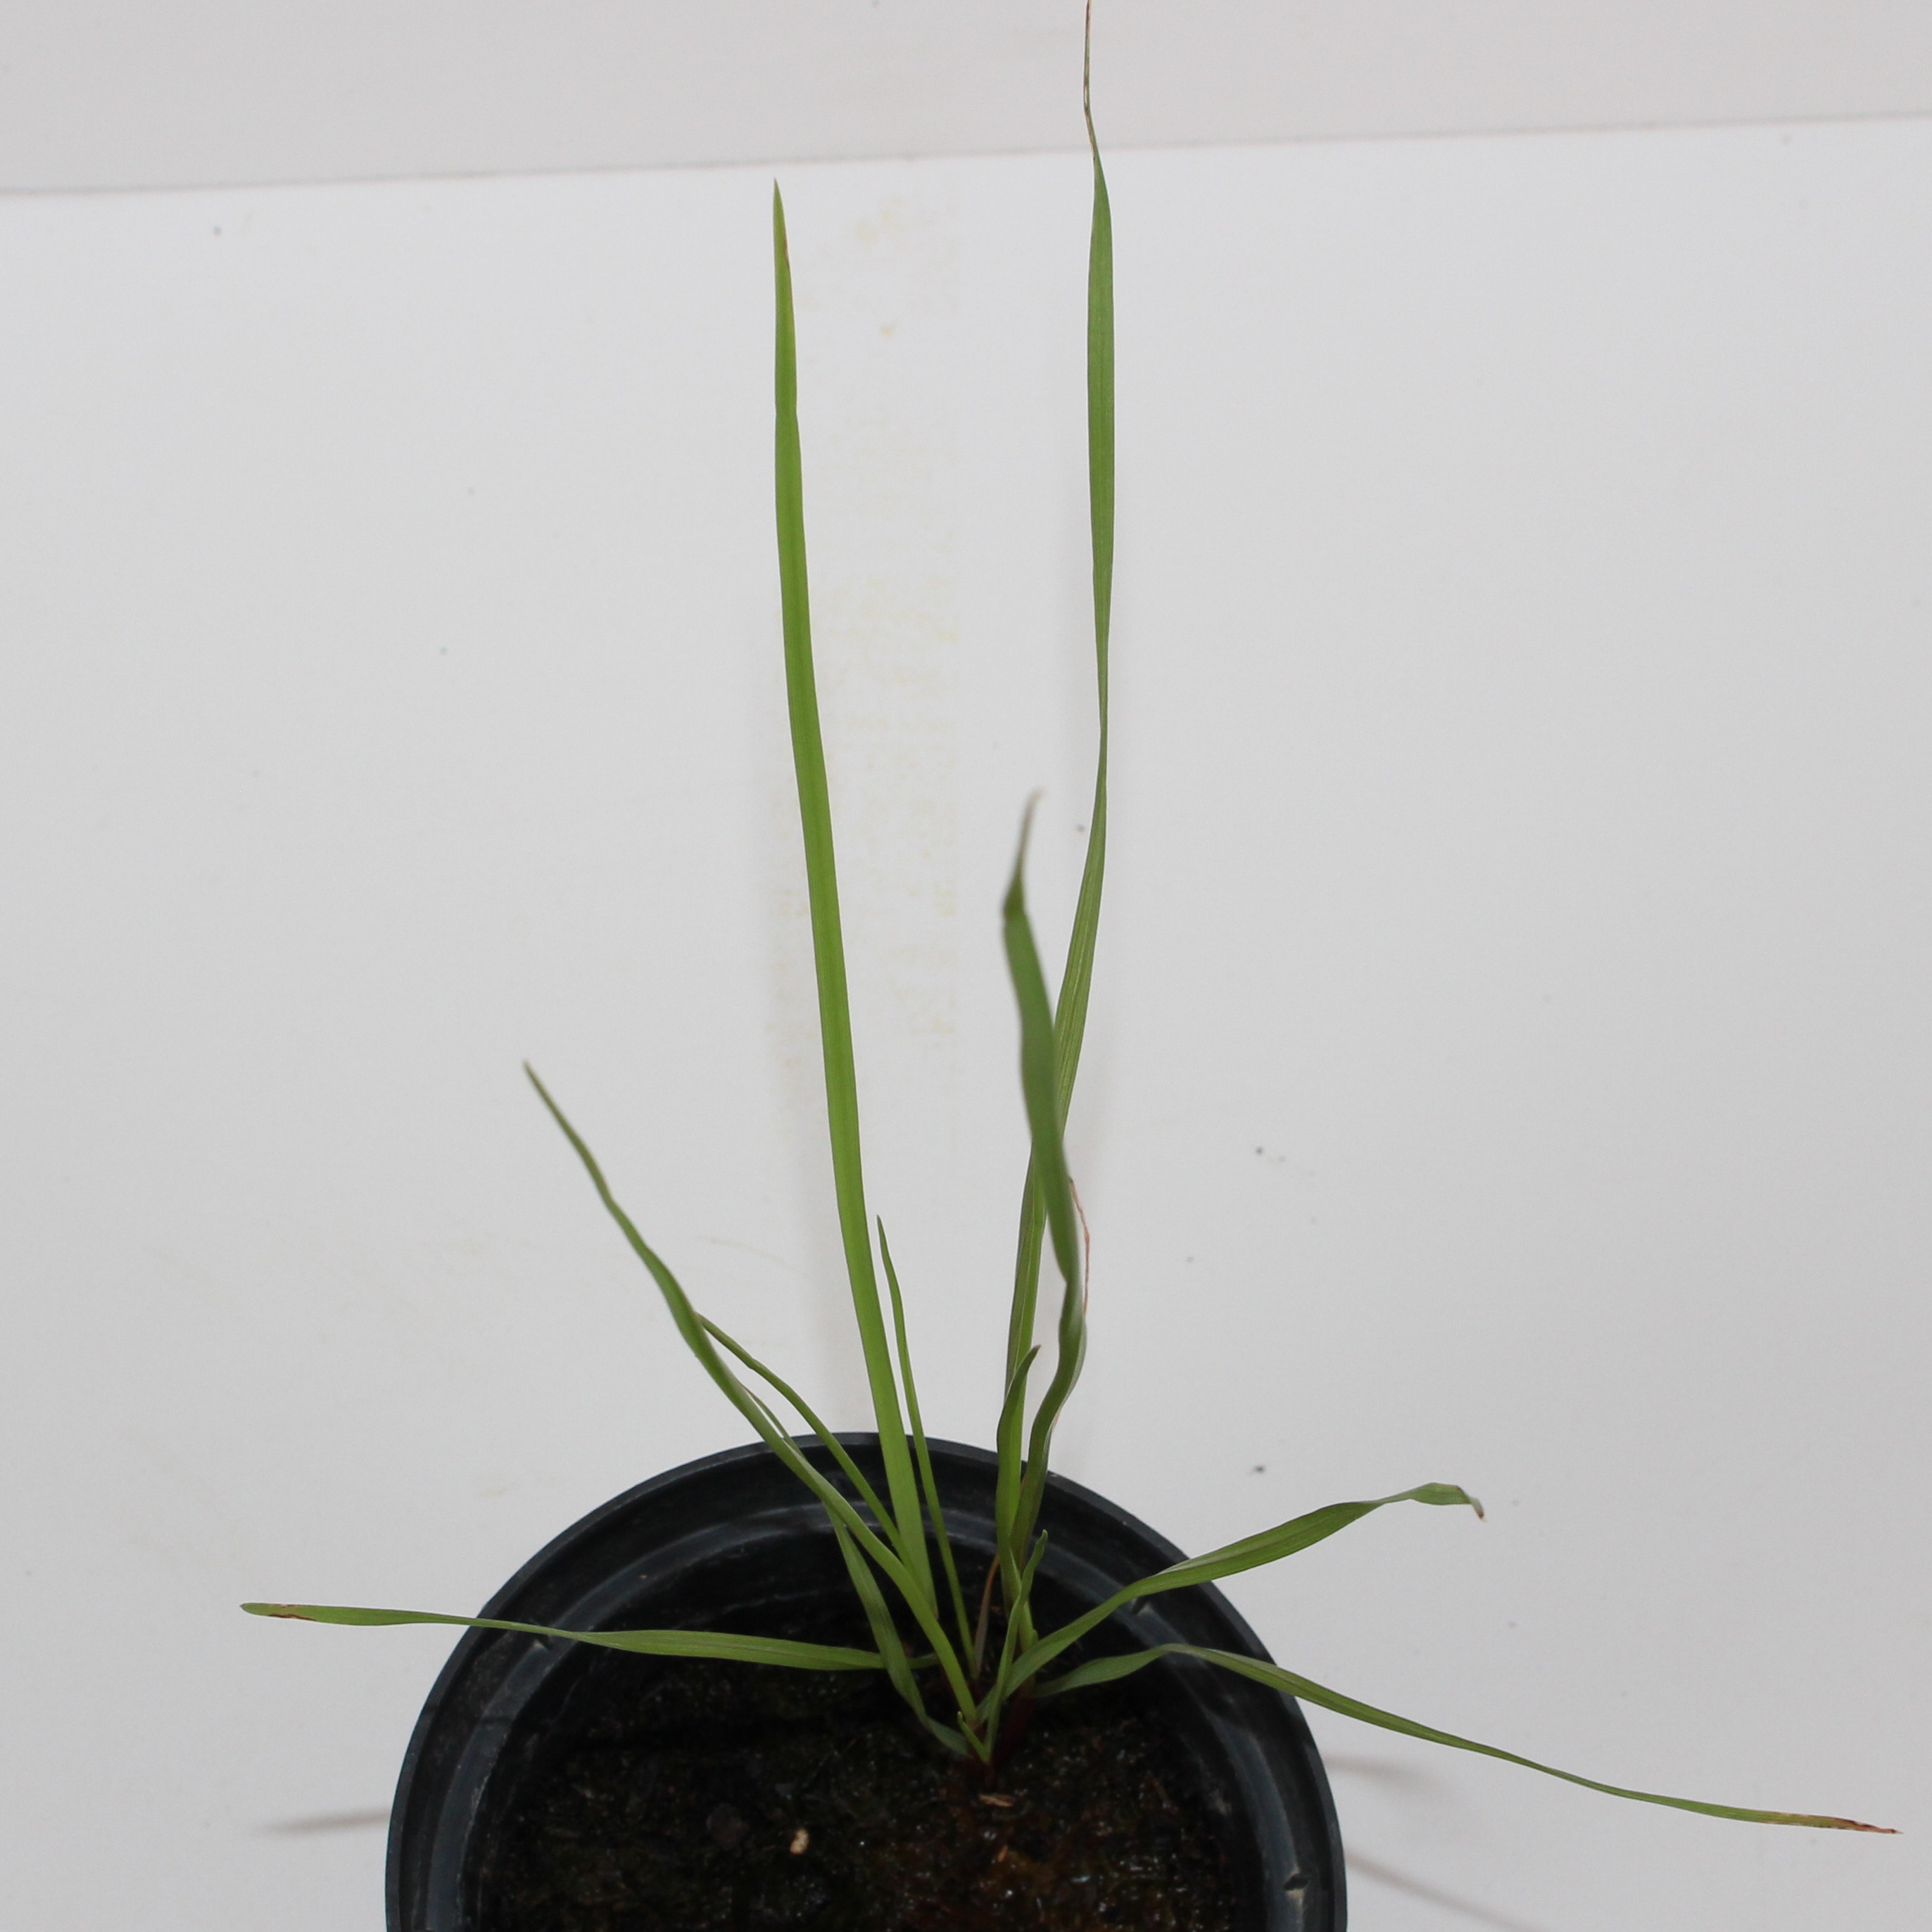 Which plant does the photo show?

Lolium multiflorum
